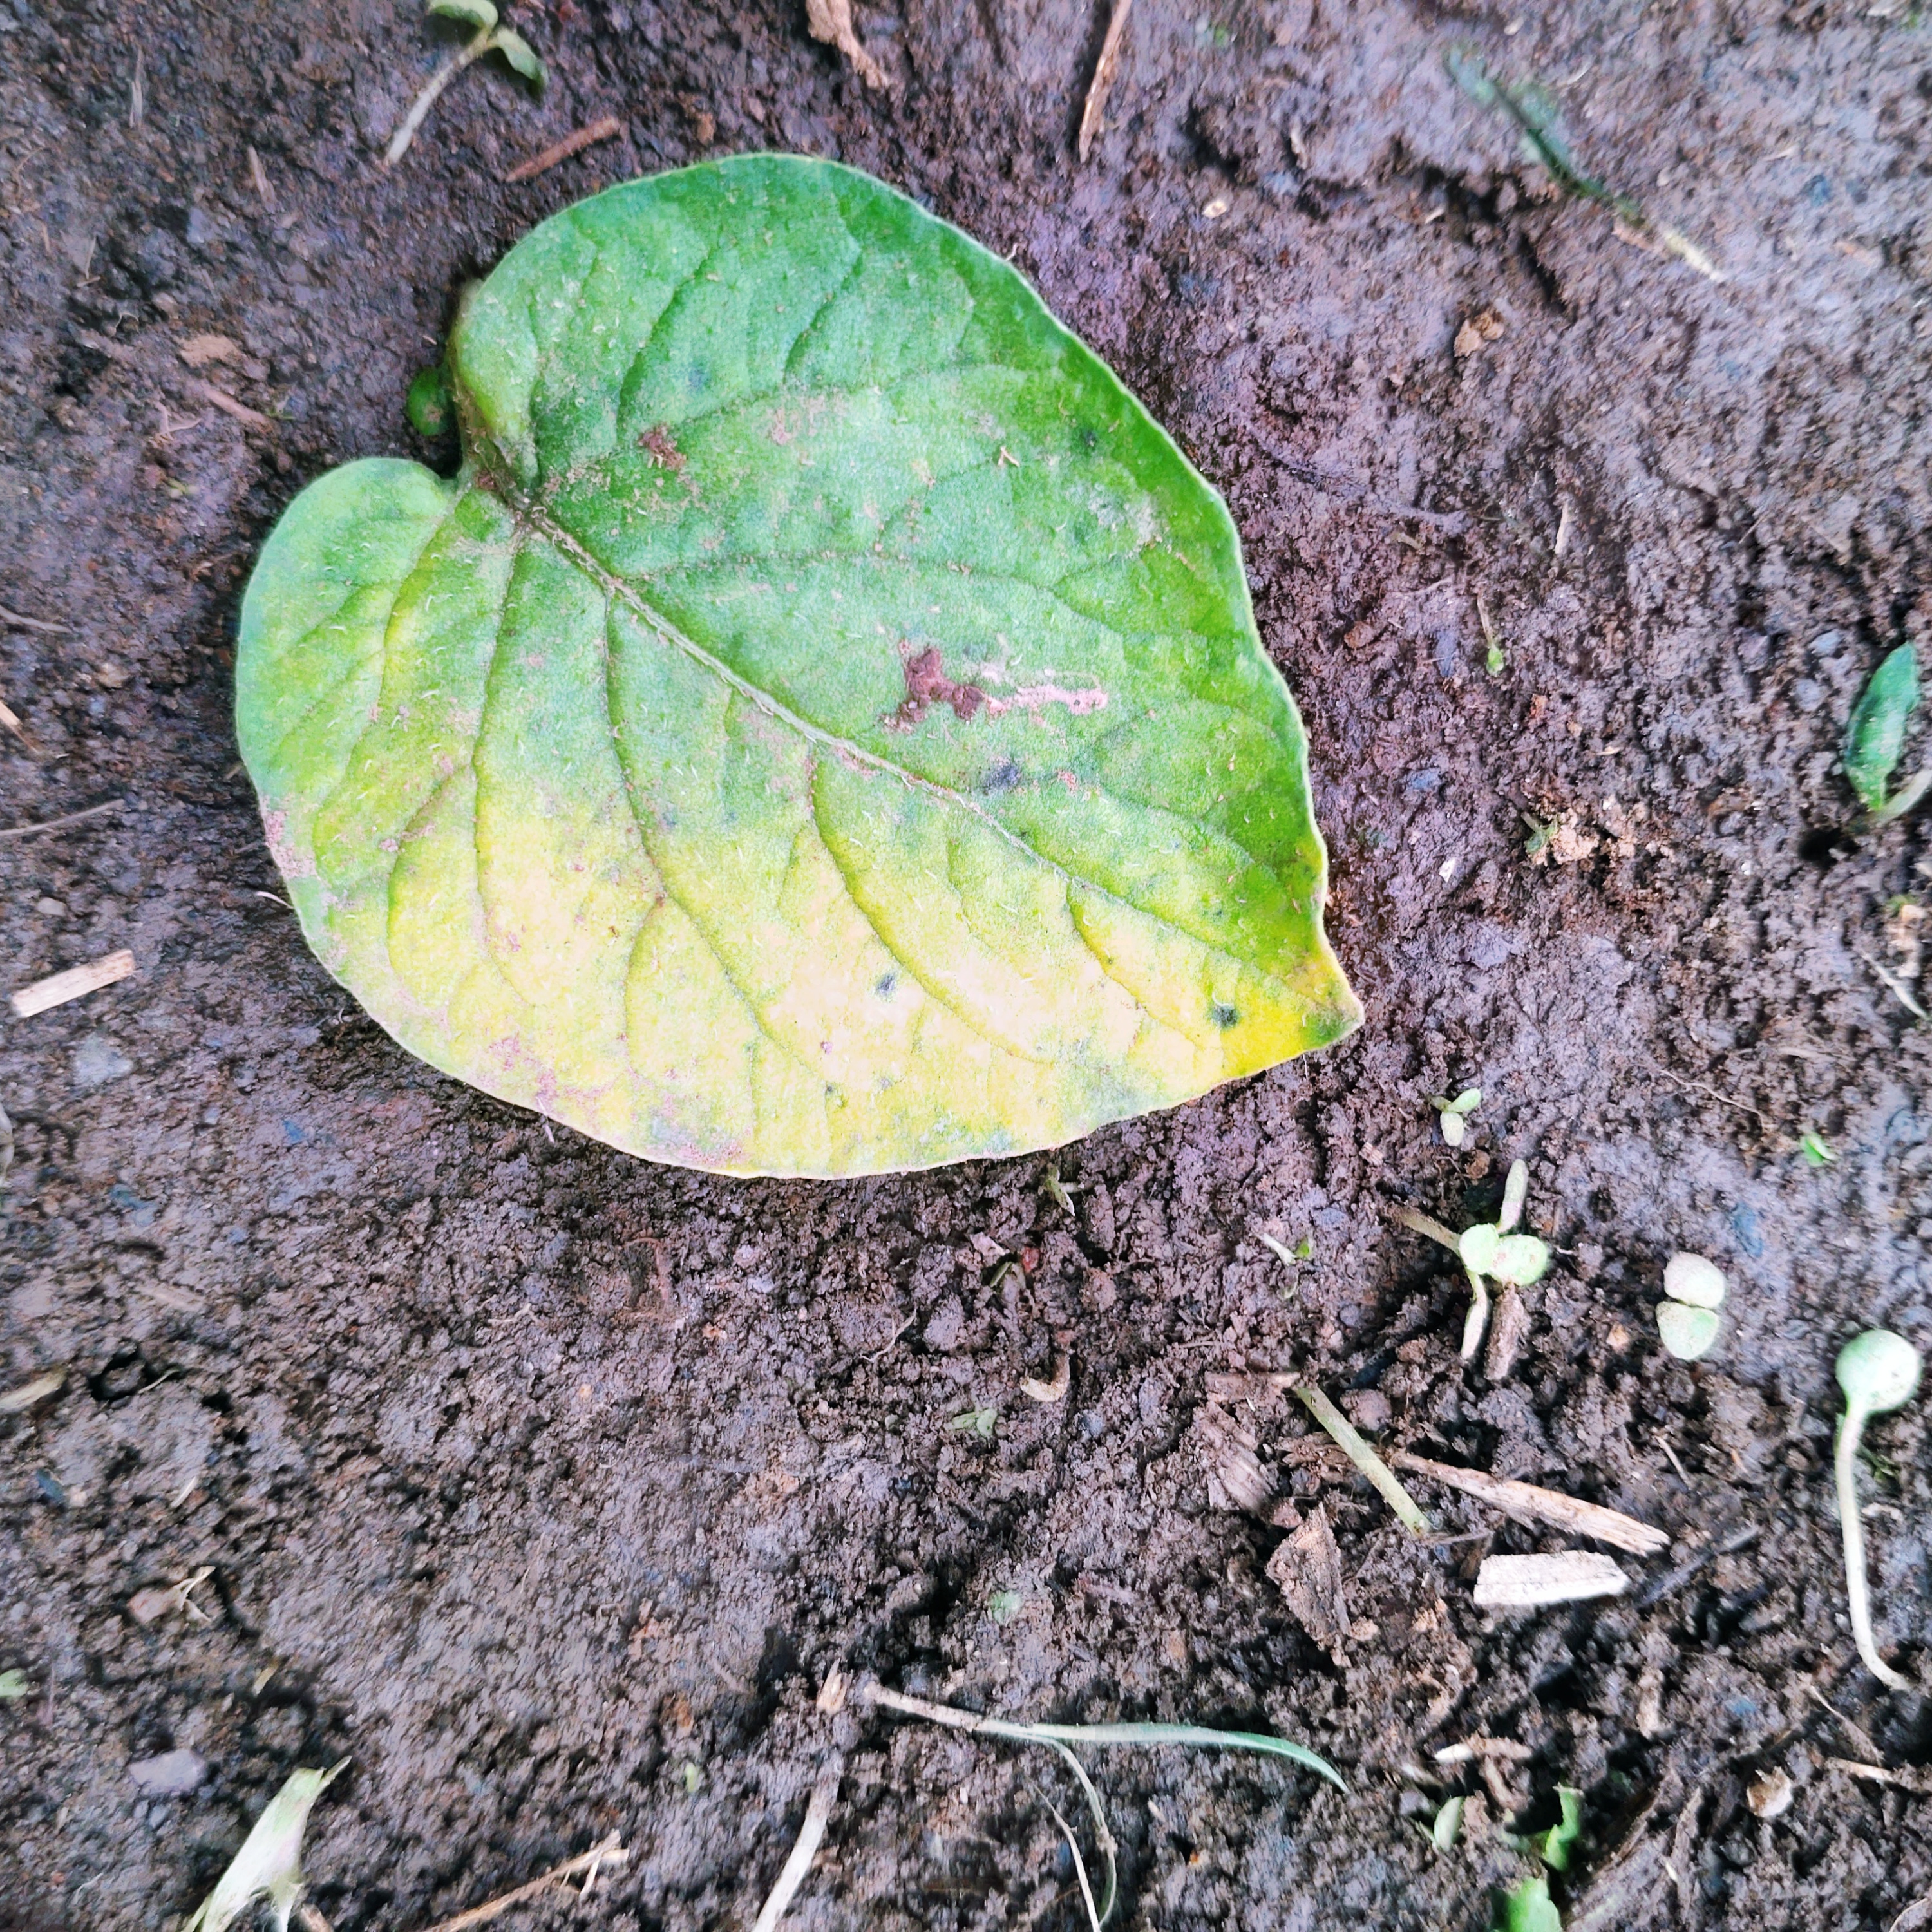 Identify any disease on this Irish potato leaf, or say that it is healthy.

late blight
